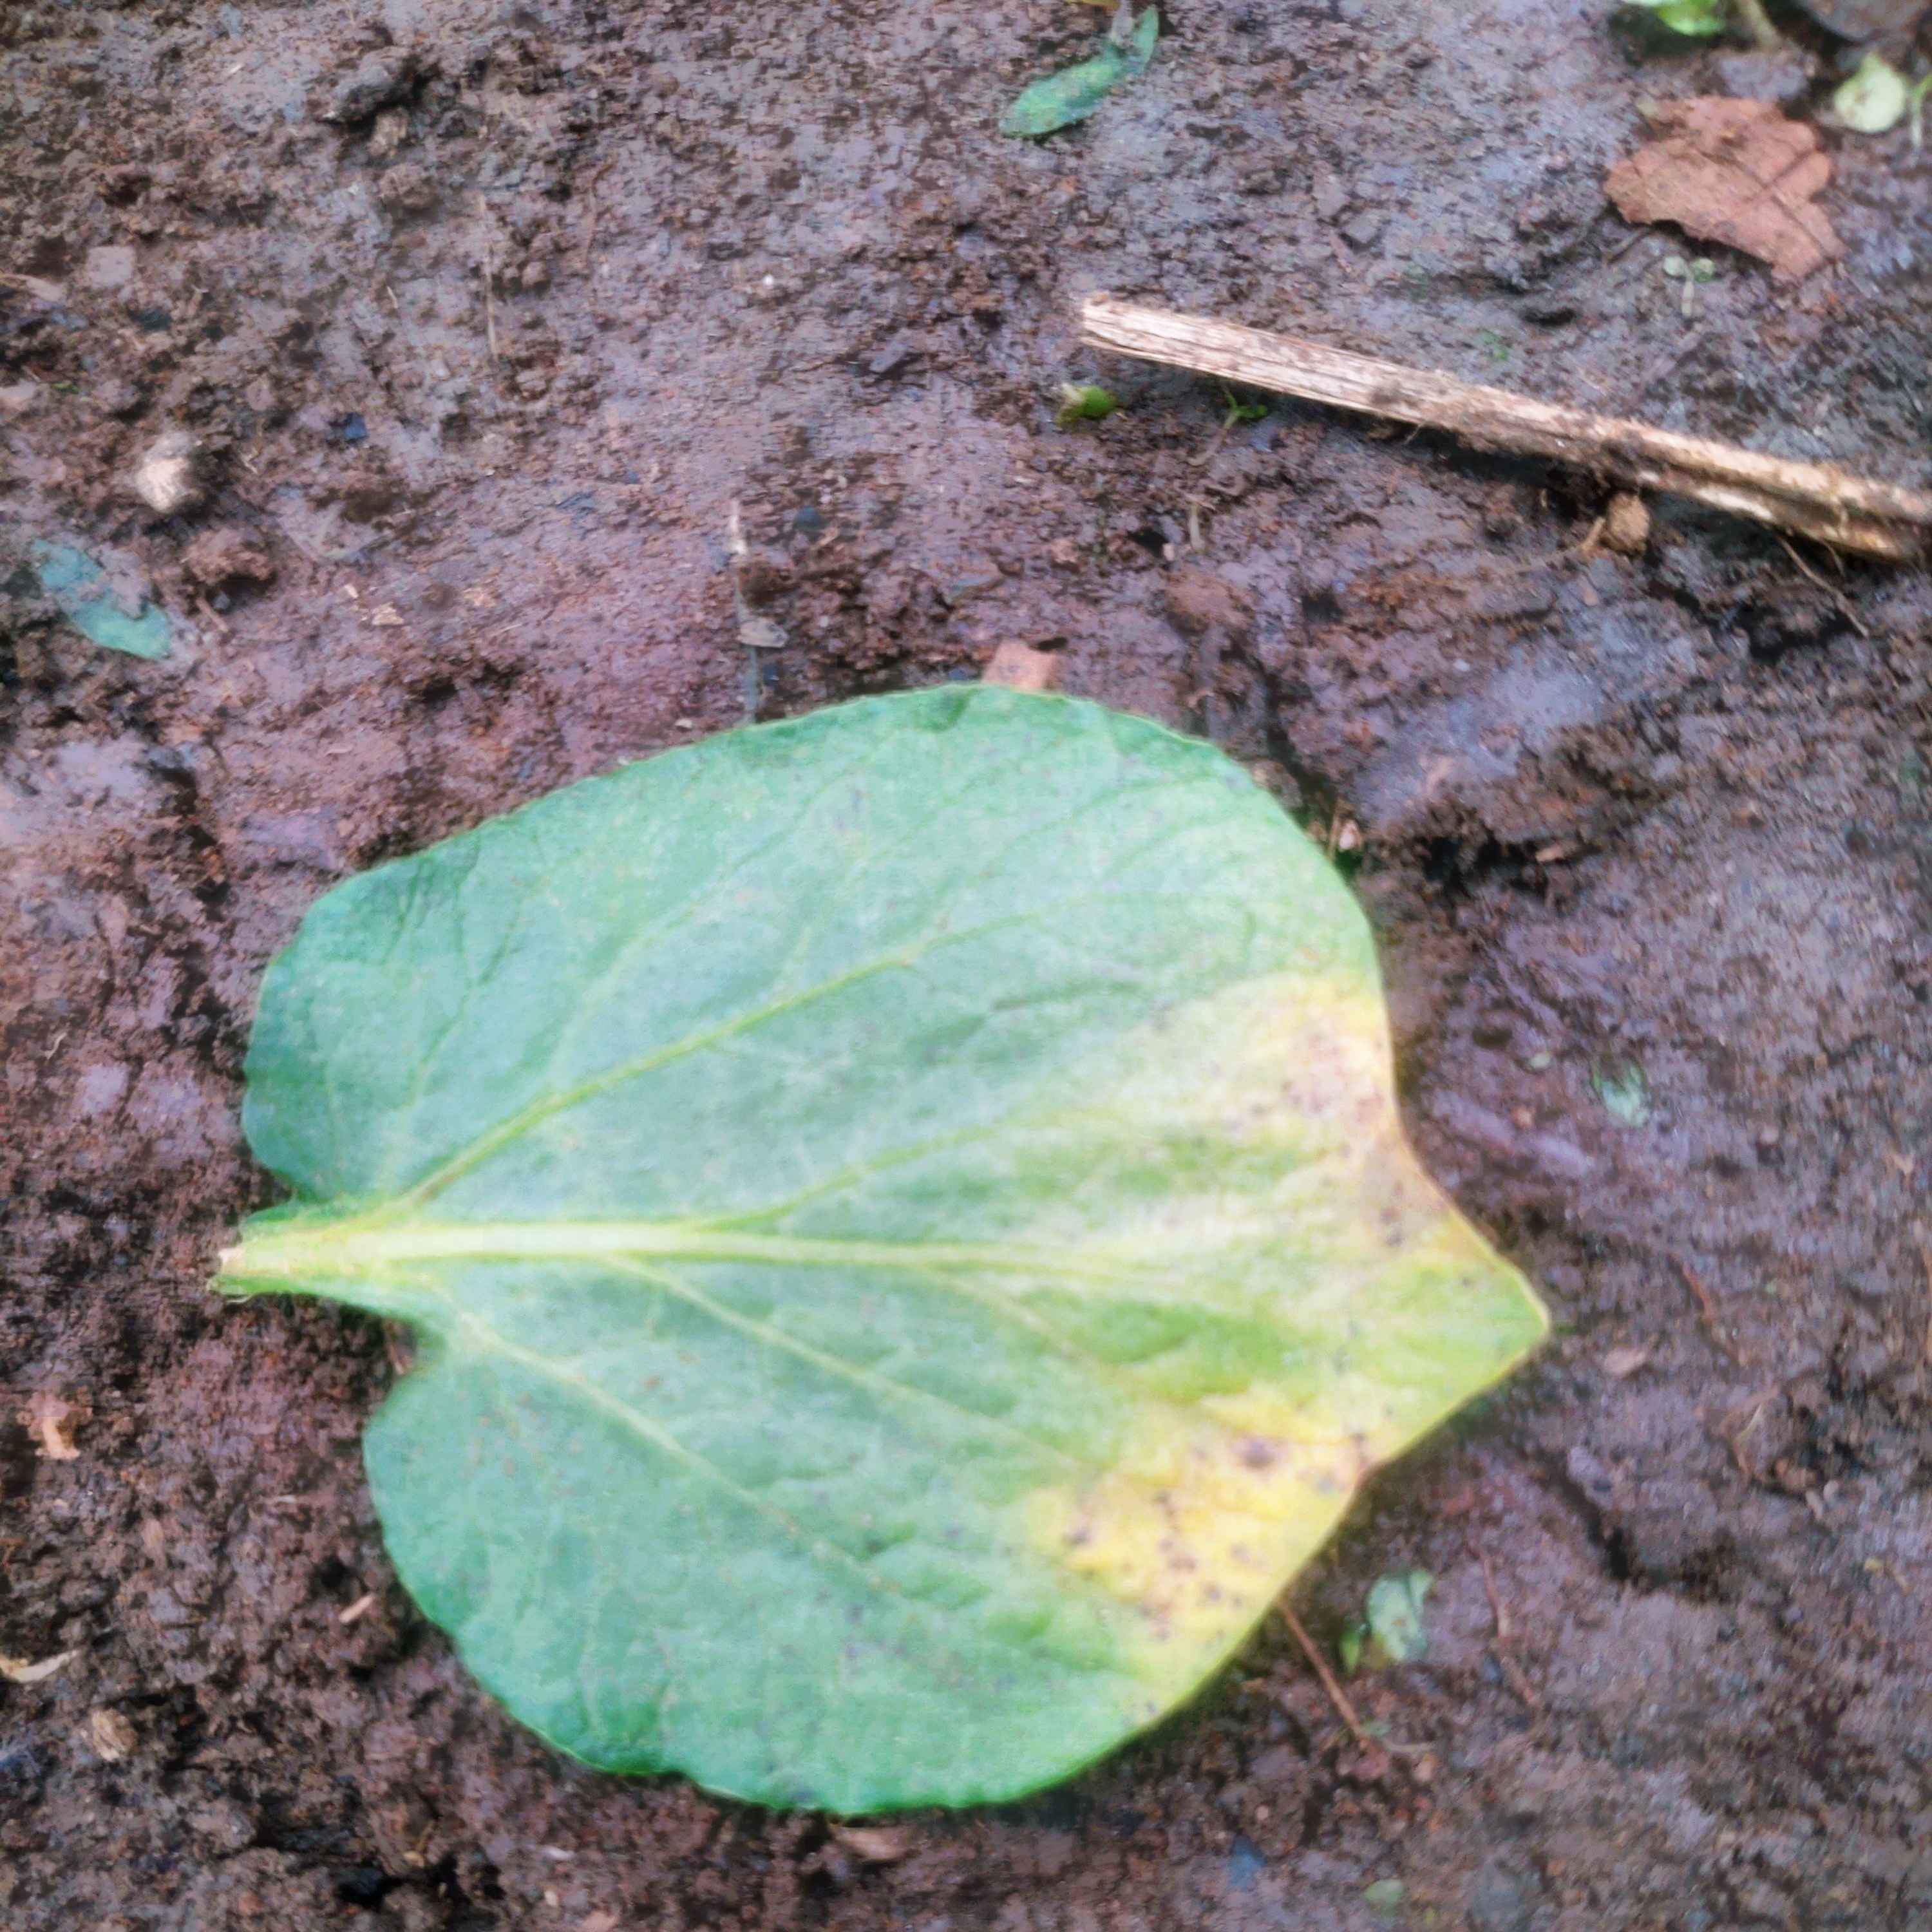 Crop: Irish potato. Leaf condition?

late blight
